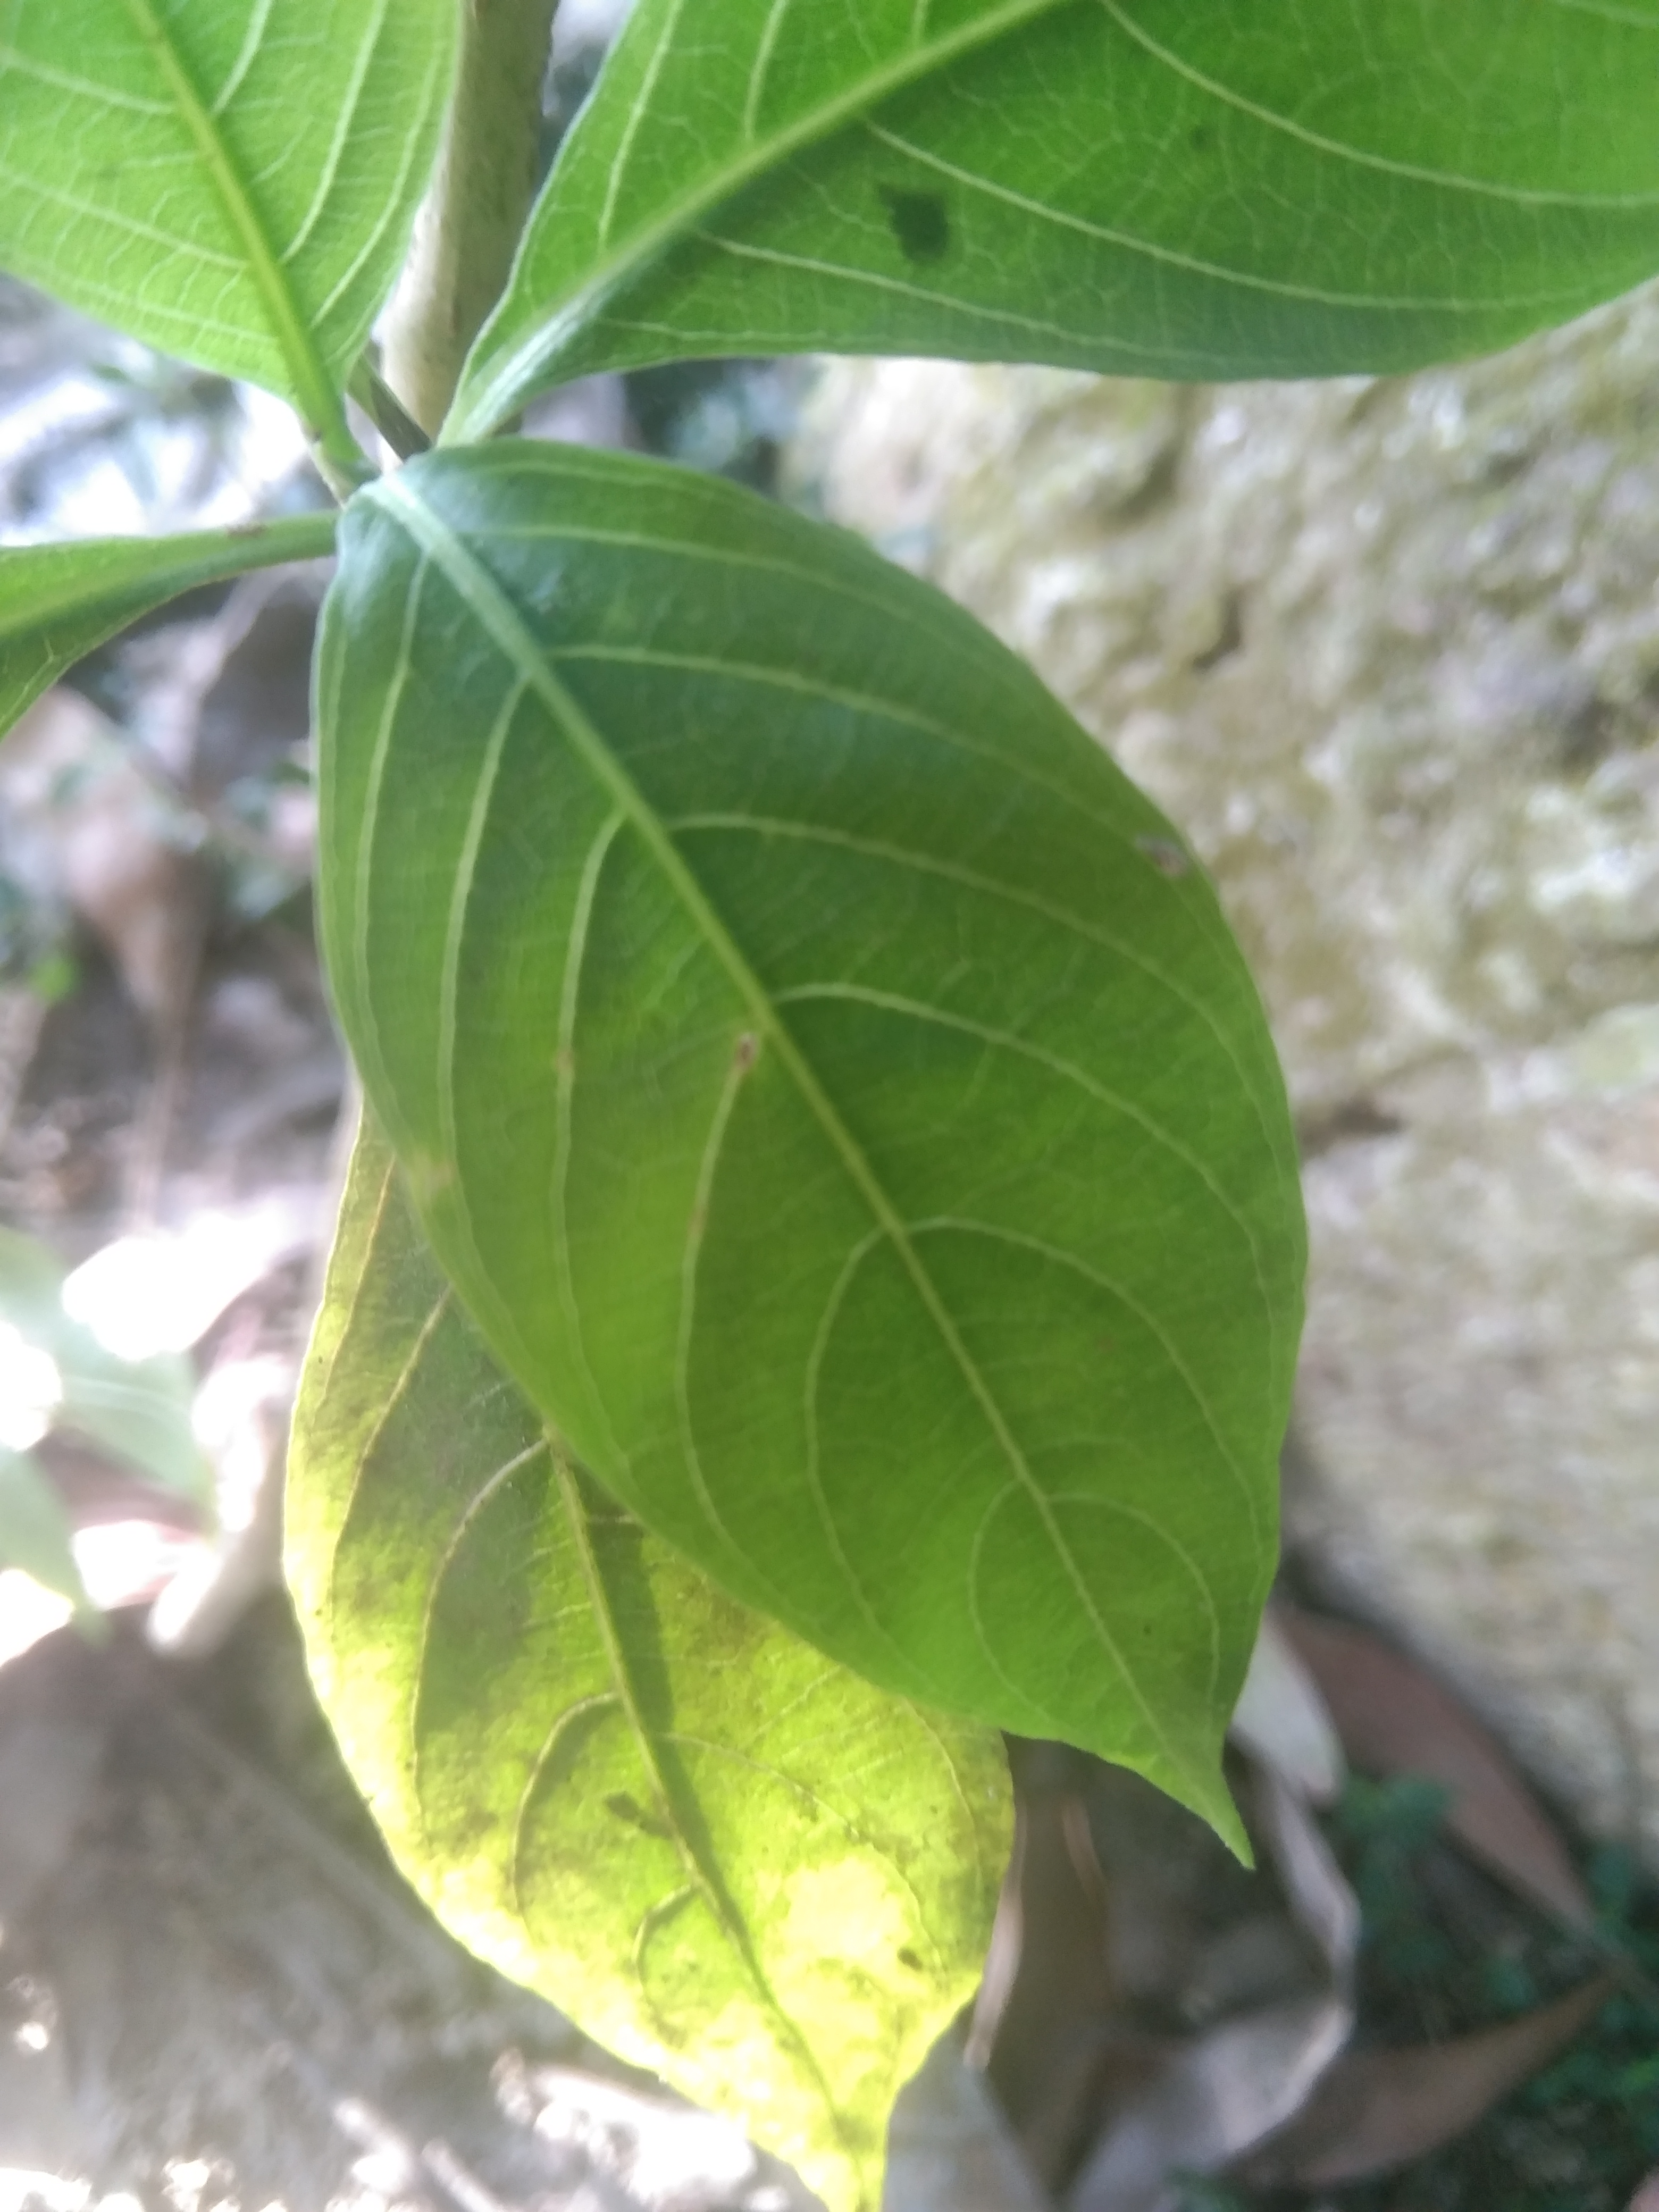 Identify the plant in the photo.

vasaka
